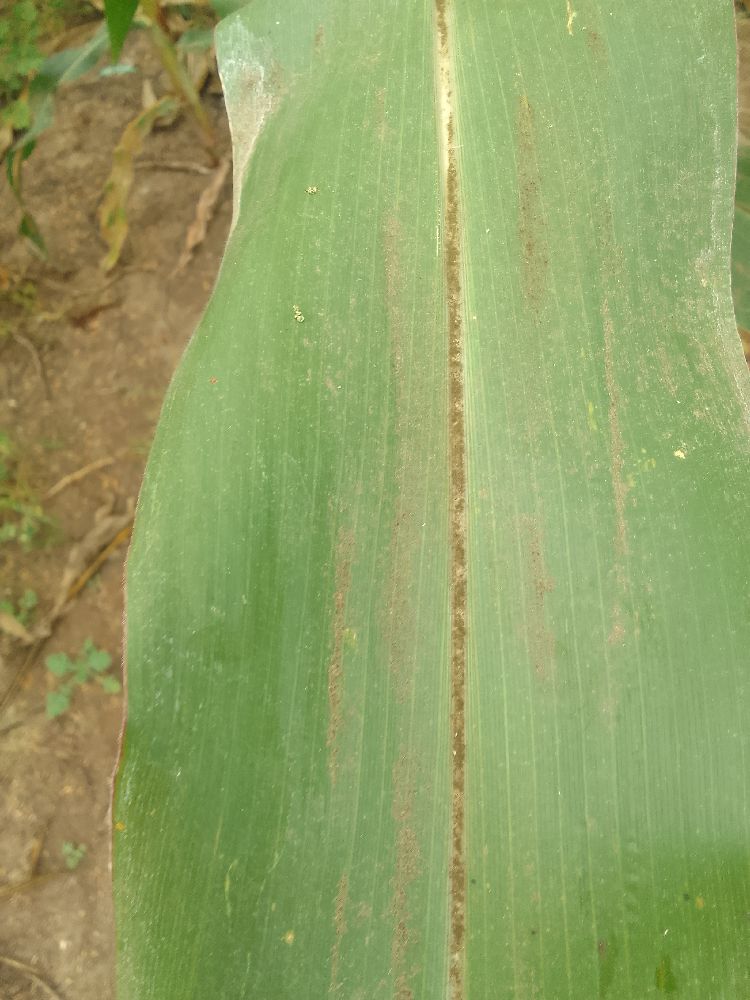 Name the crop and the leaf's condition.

maize, healthy
